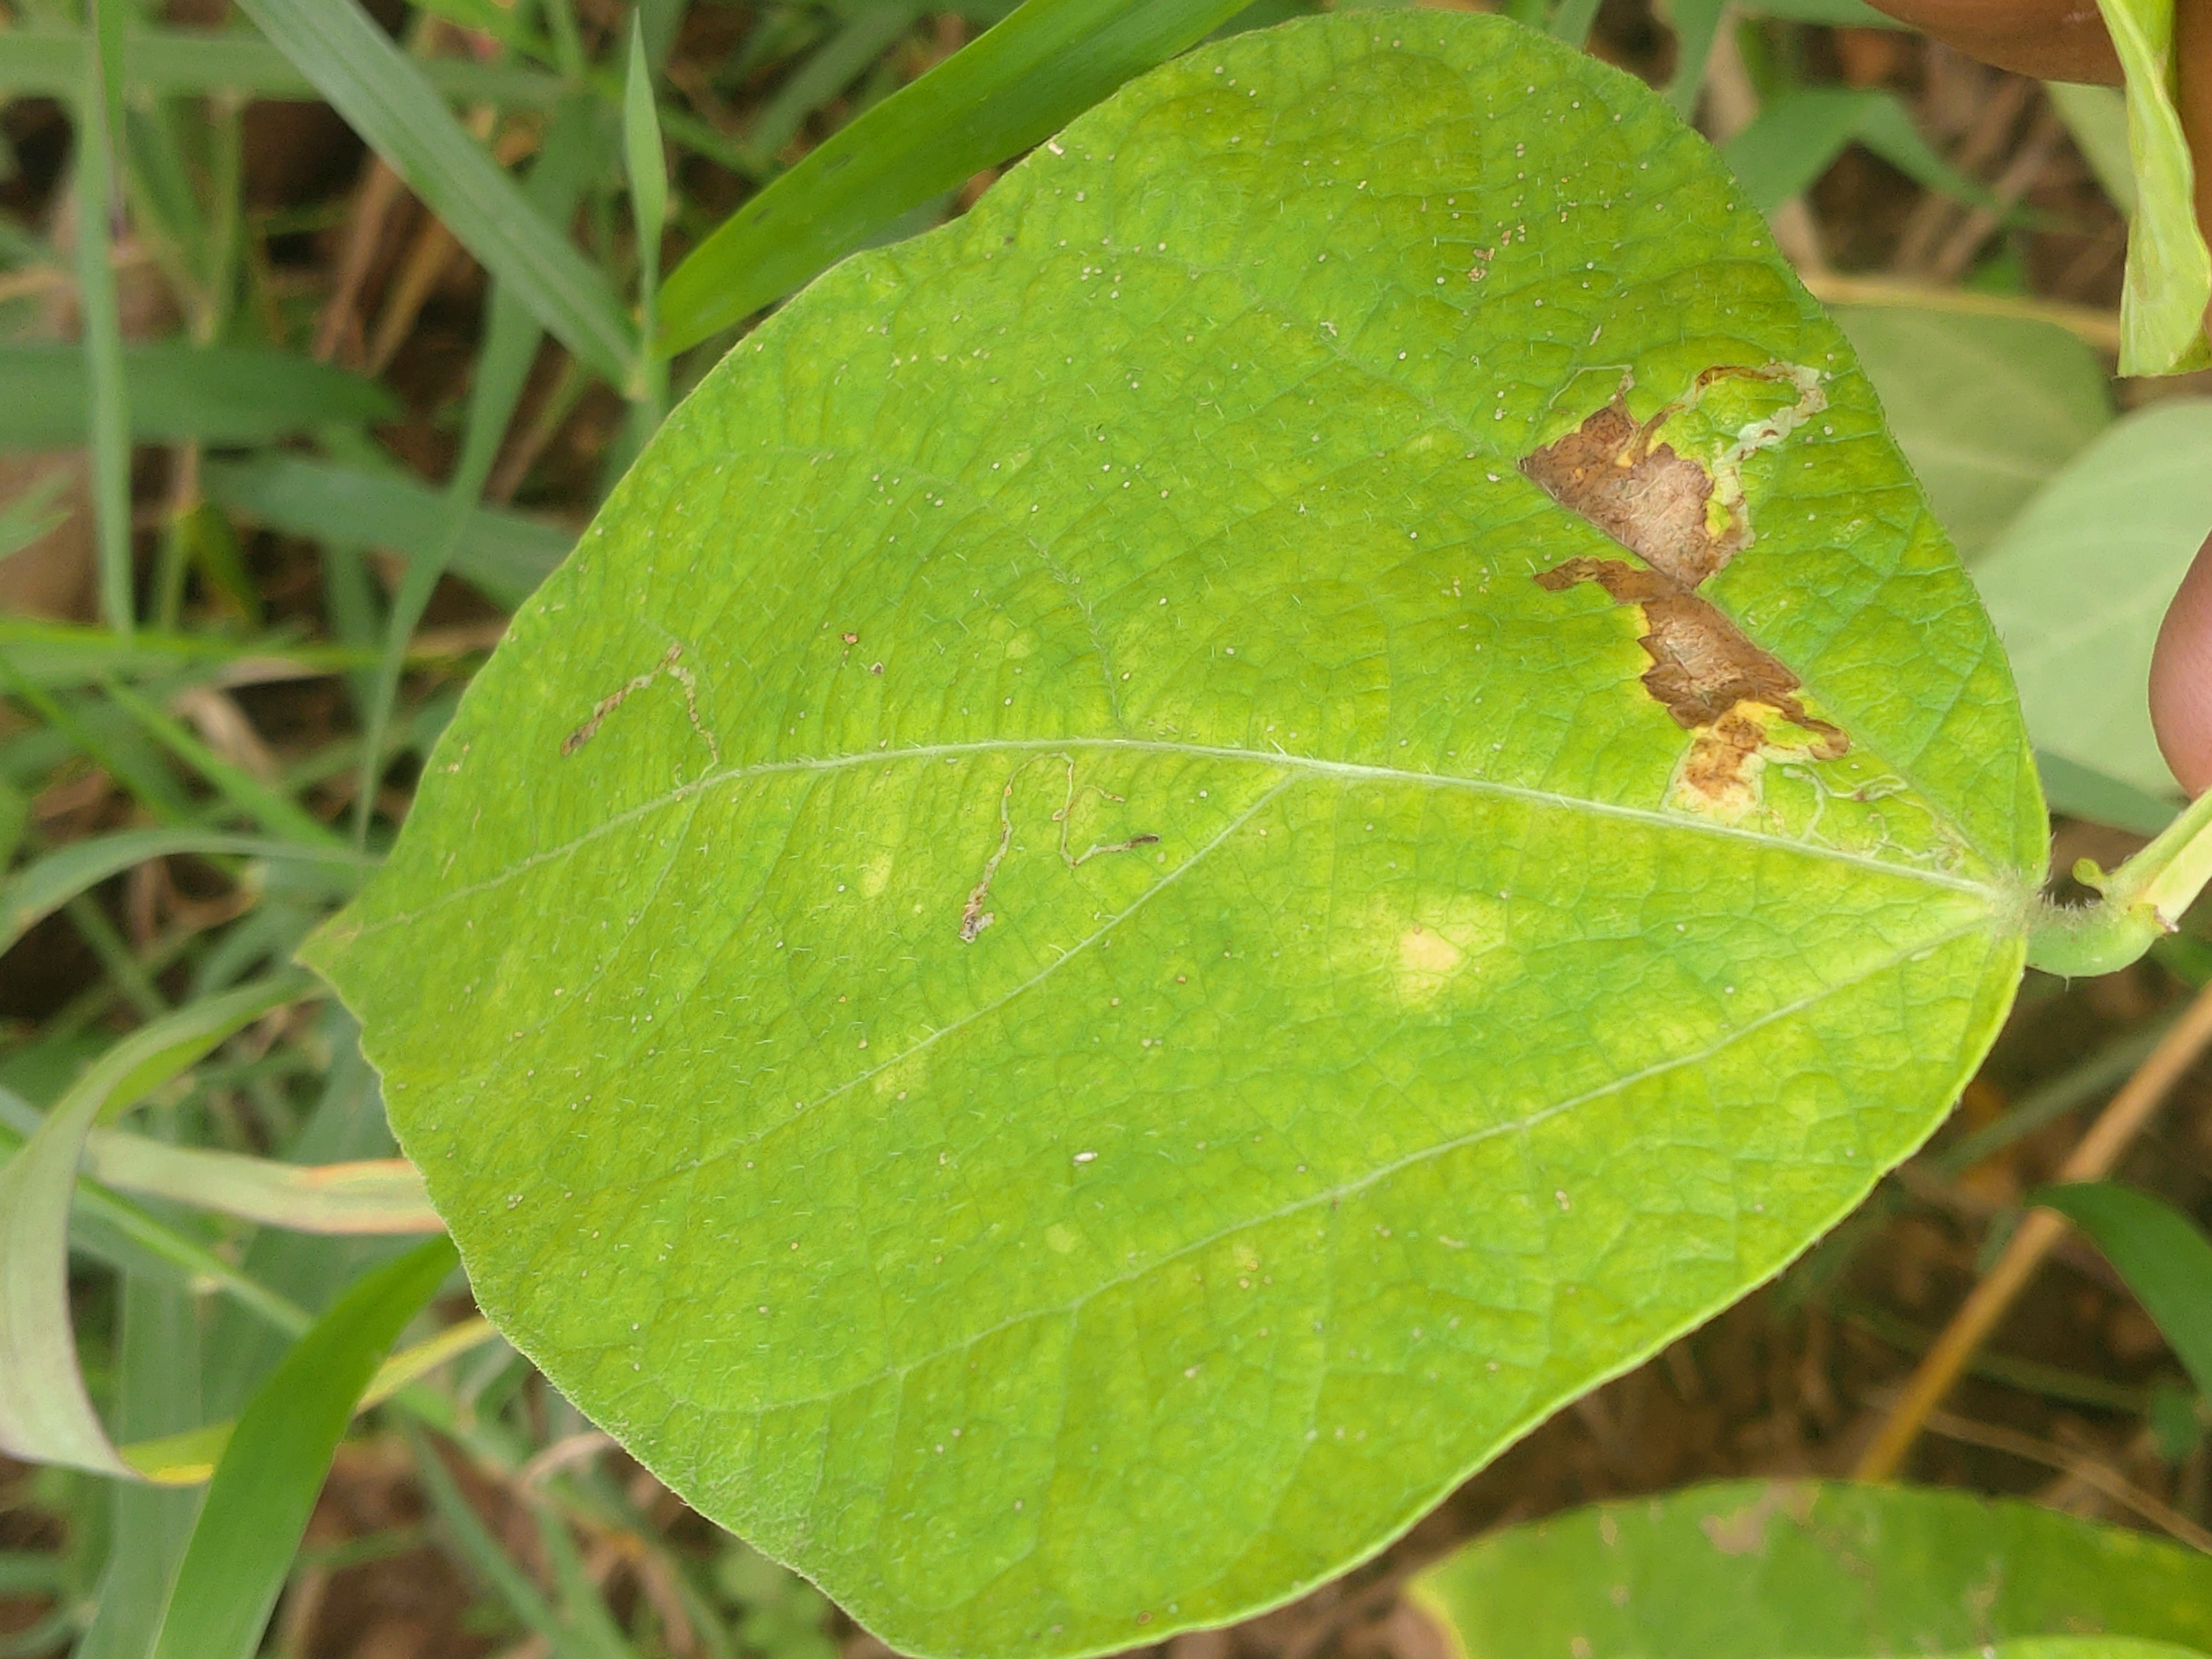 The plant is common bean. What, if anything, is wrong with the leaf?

rust
